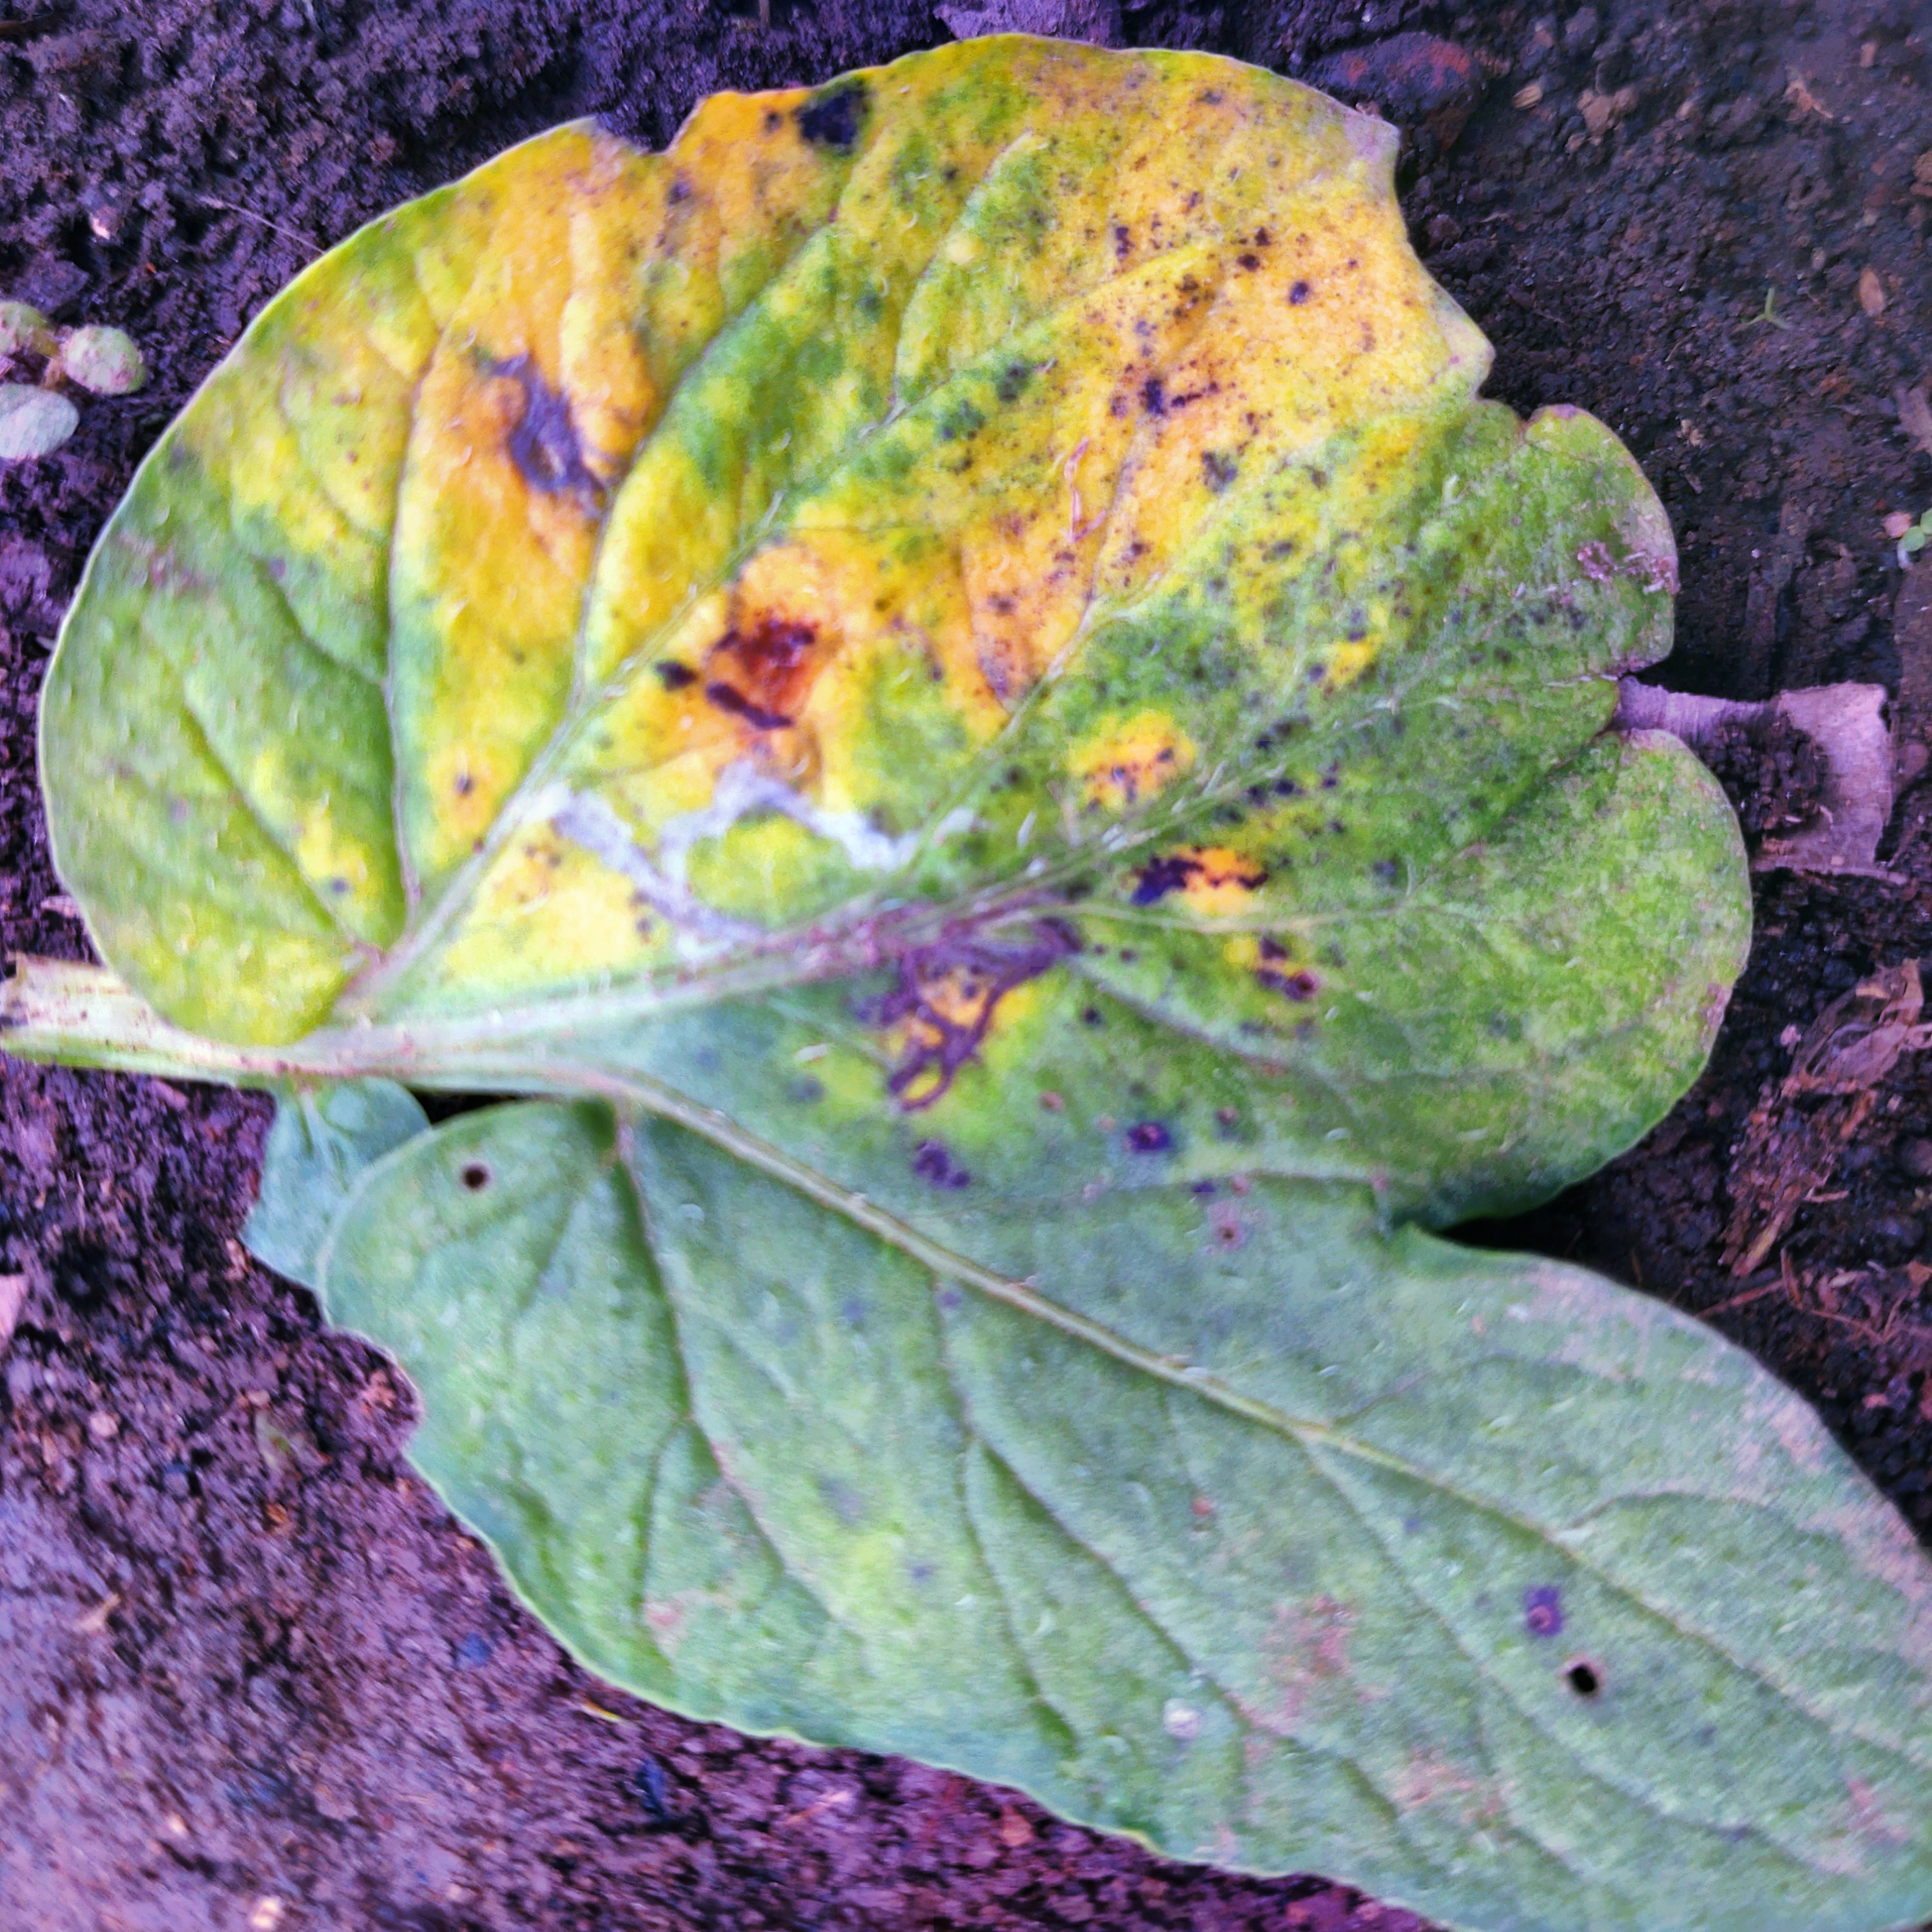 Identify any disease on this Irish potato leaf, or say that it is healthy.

late blight
